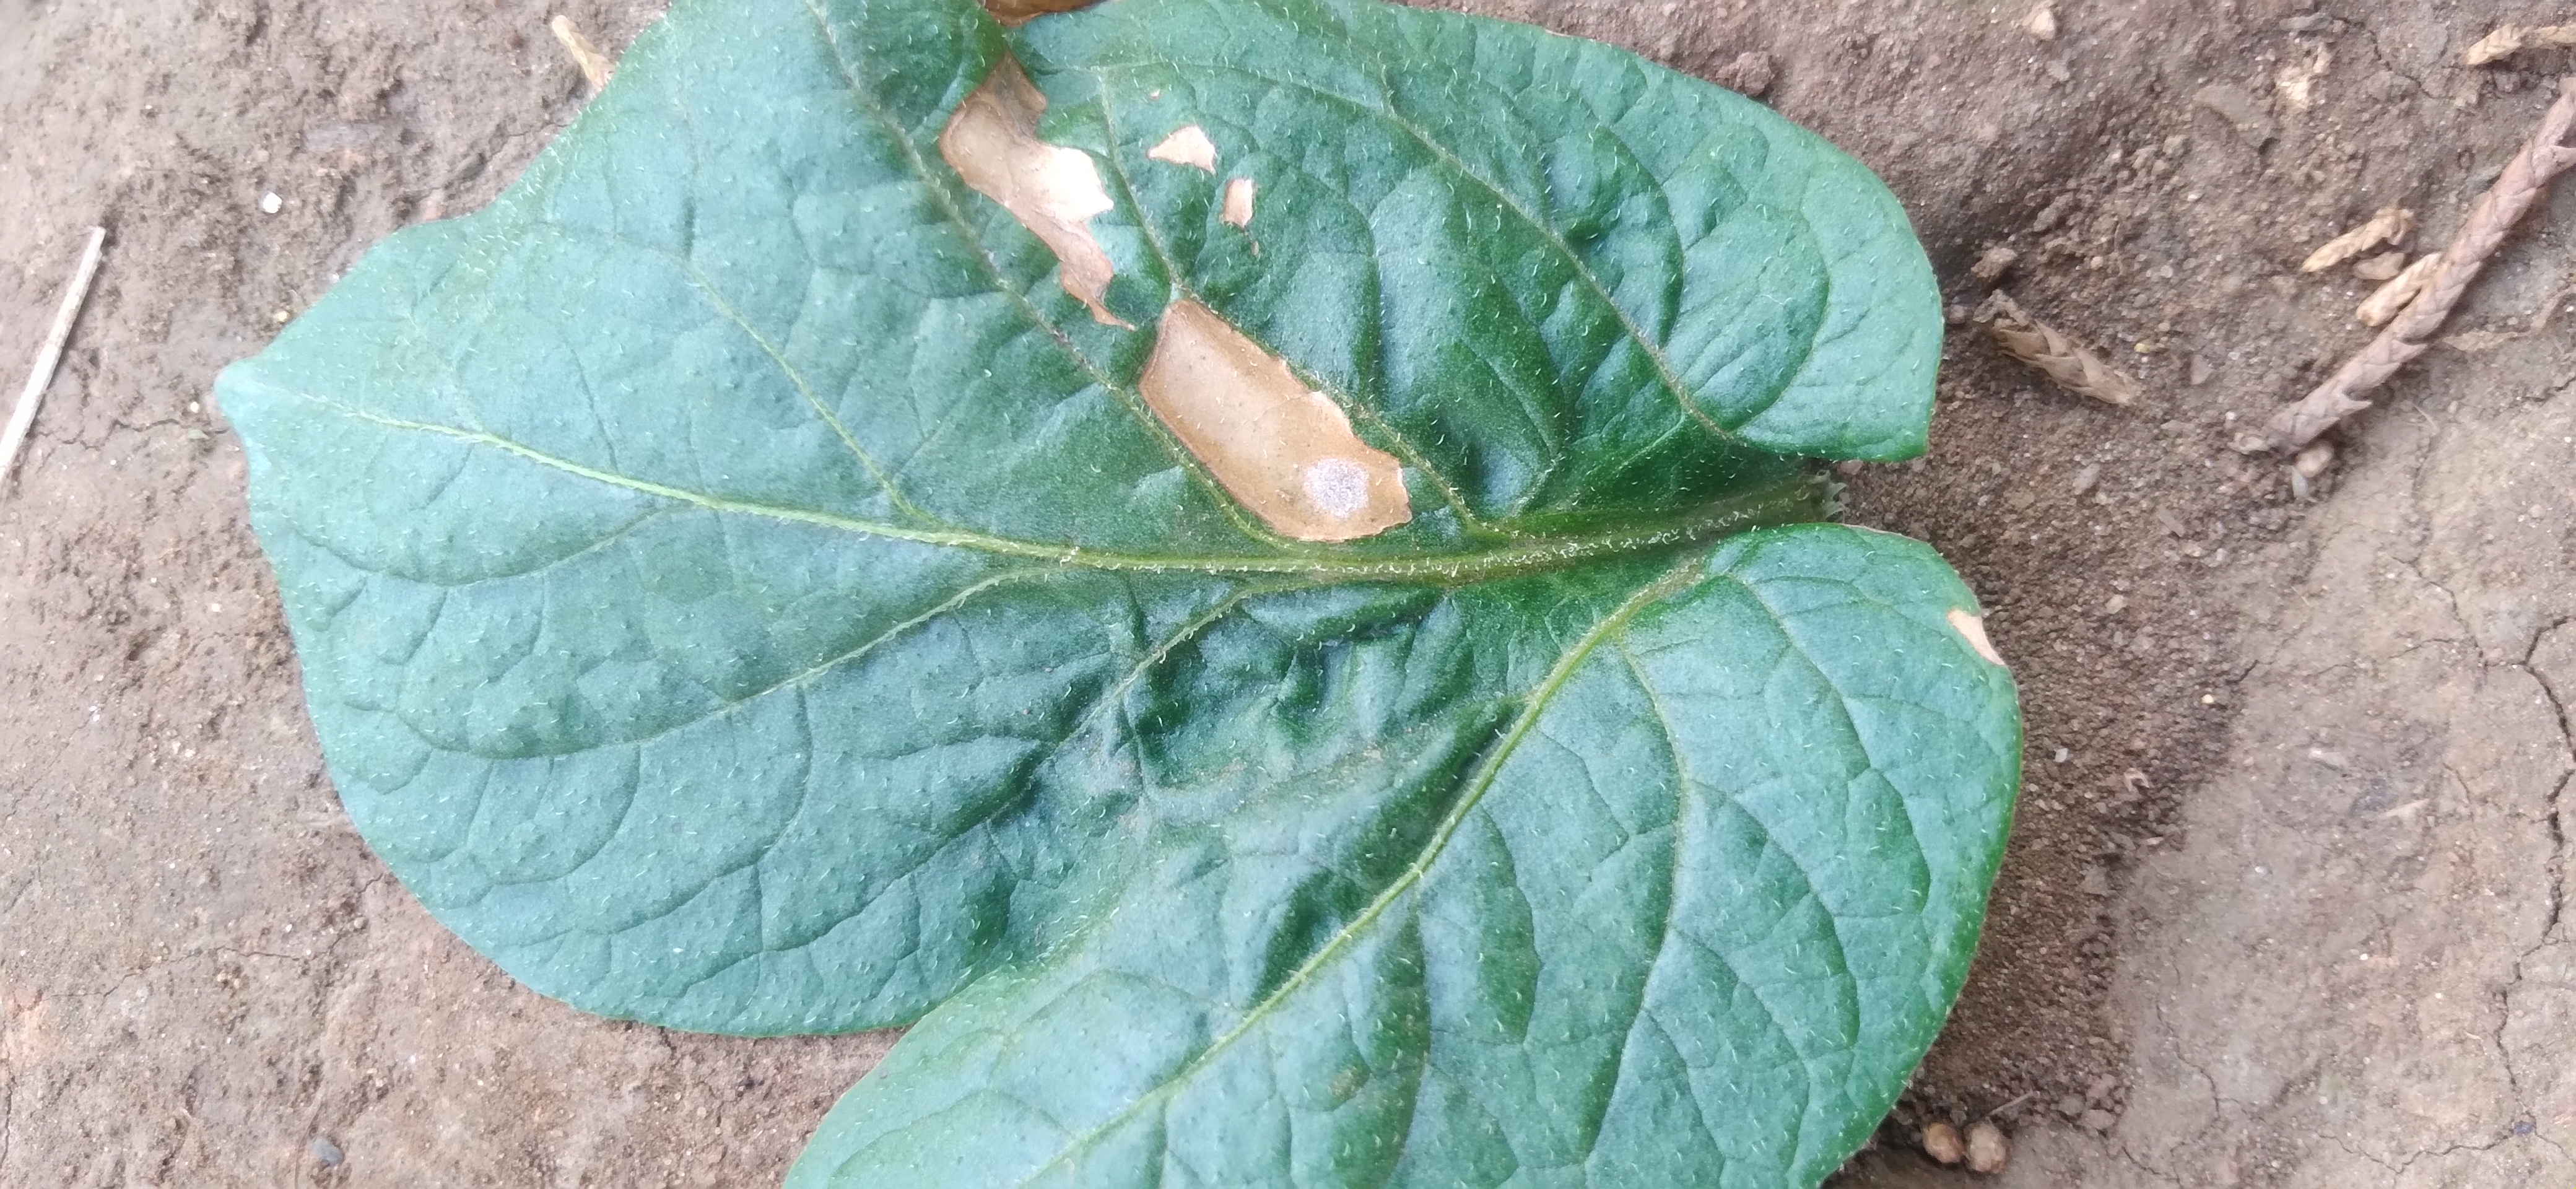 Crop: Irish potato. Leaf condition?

early blight
